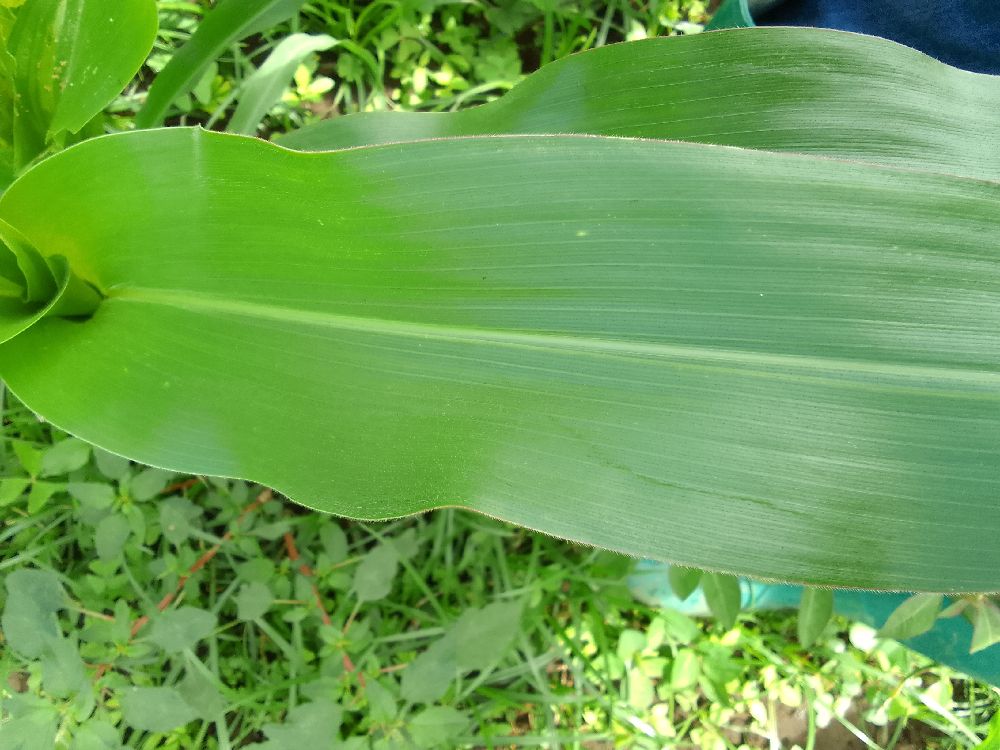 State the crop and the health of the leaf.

maize, healthy
